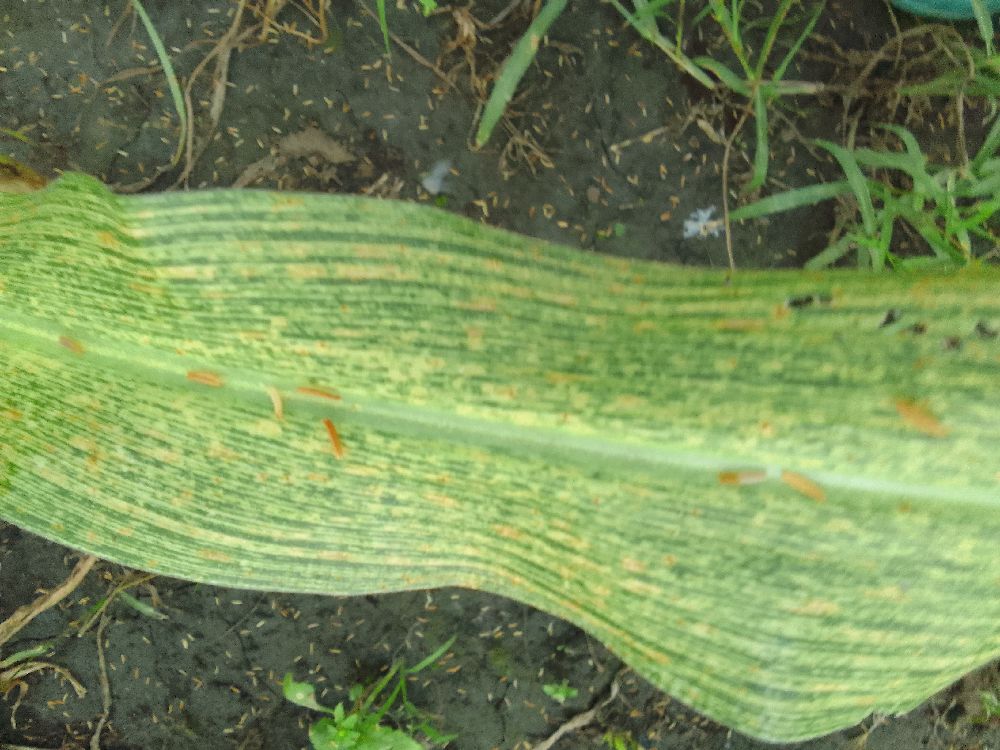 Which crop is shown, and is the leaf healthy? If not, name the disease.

maize, maize streak virus
